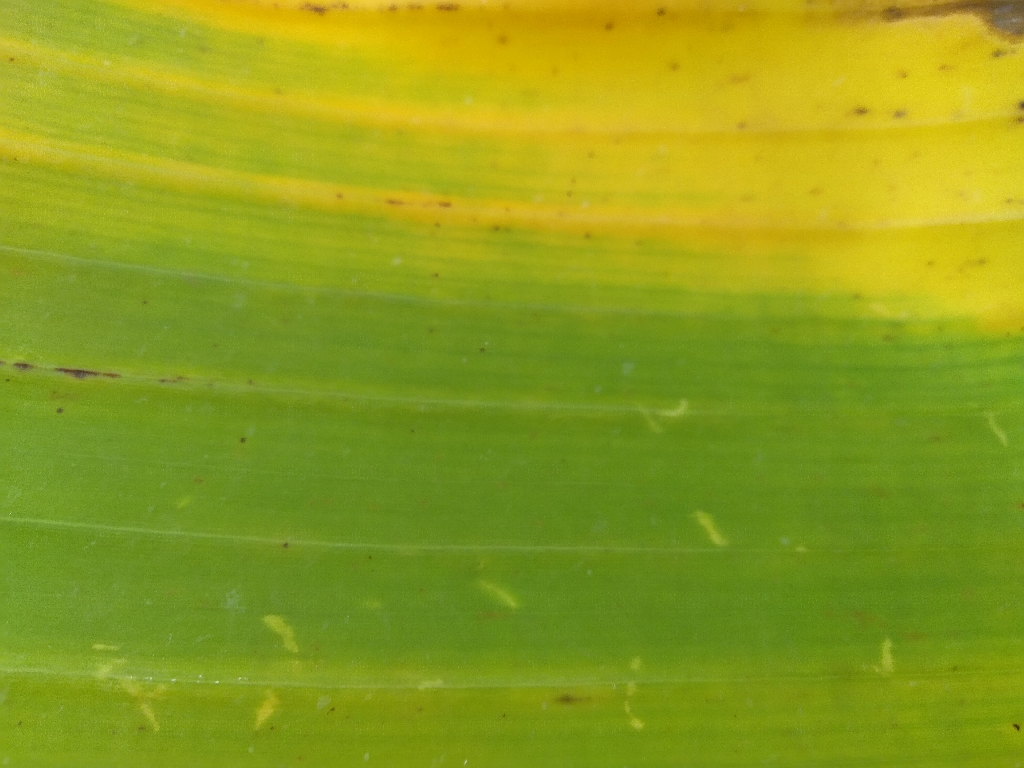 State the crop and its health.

banana, fusarium wilt race 1
